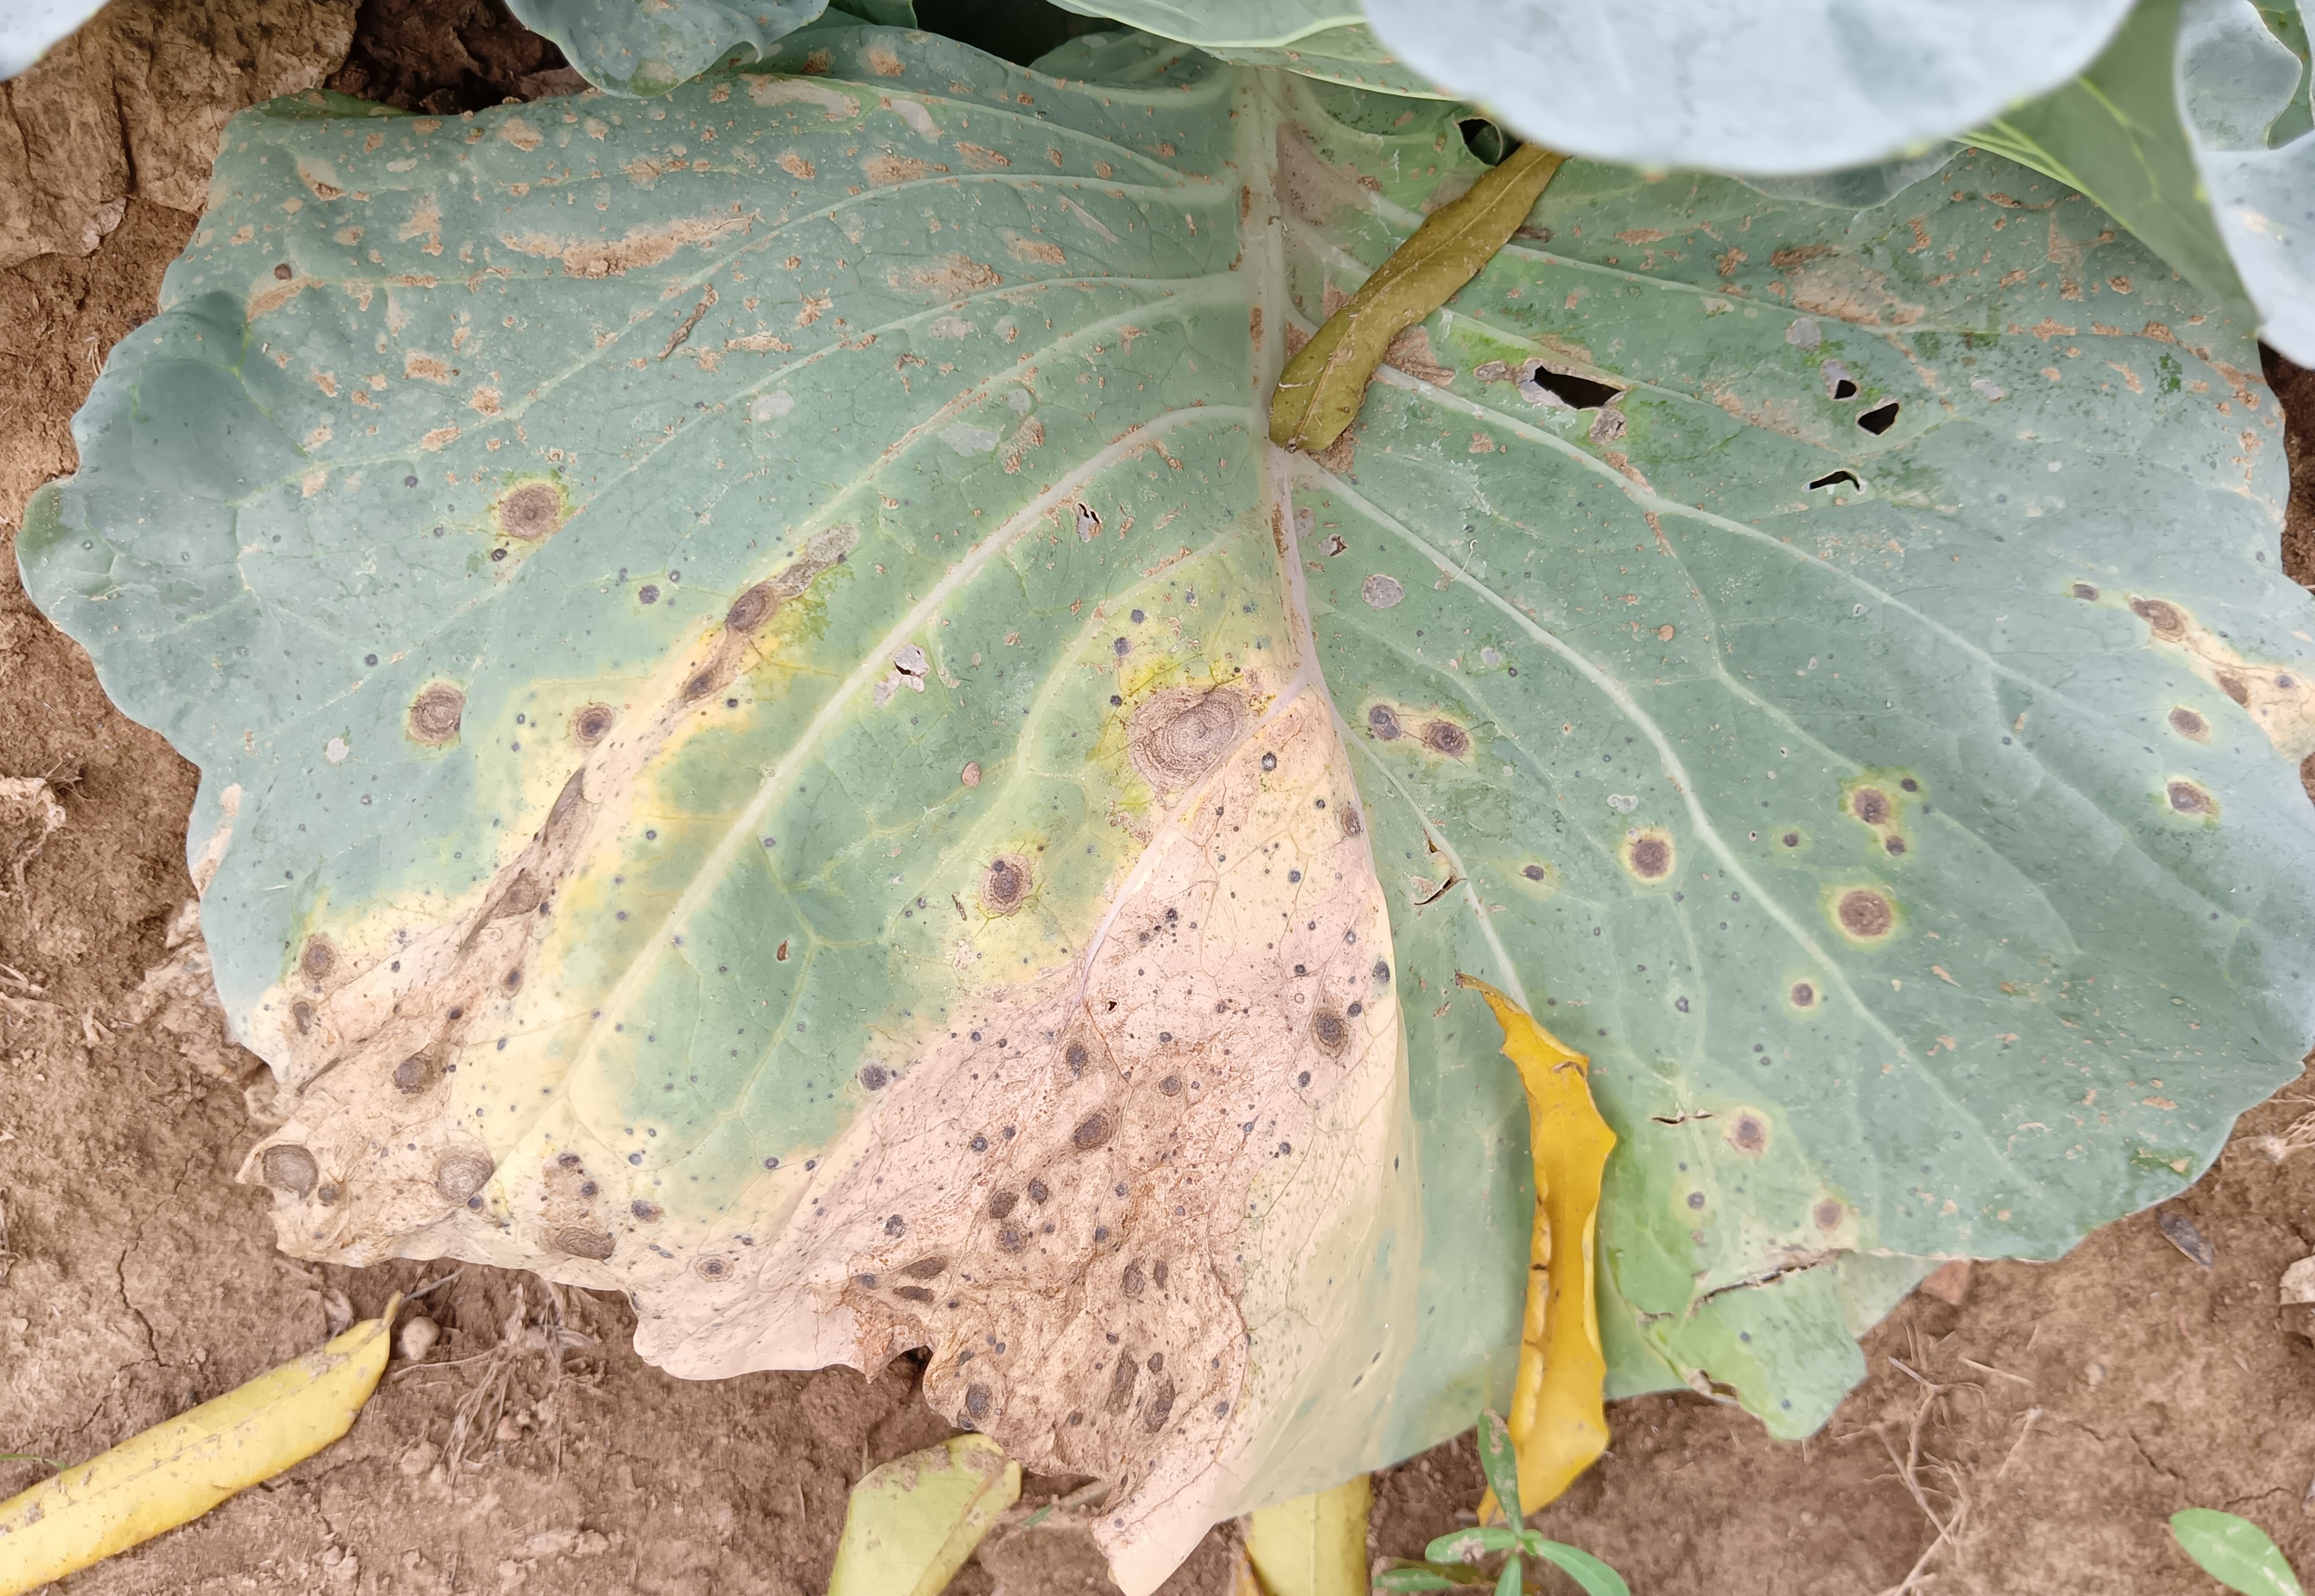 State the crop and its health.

cabbage, alternaria
